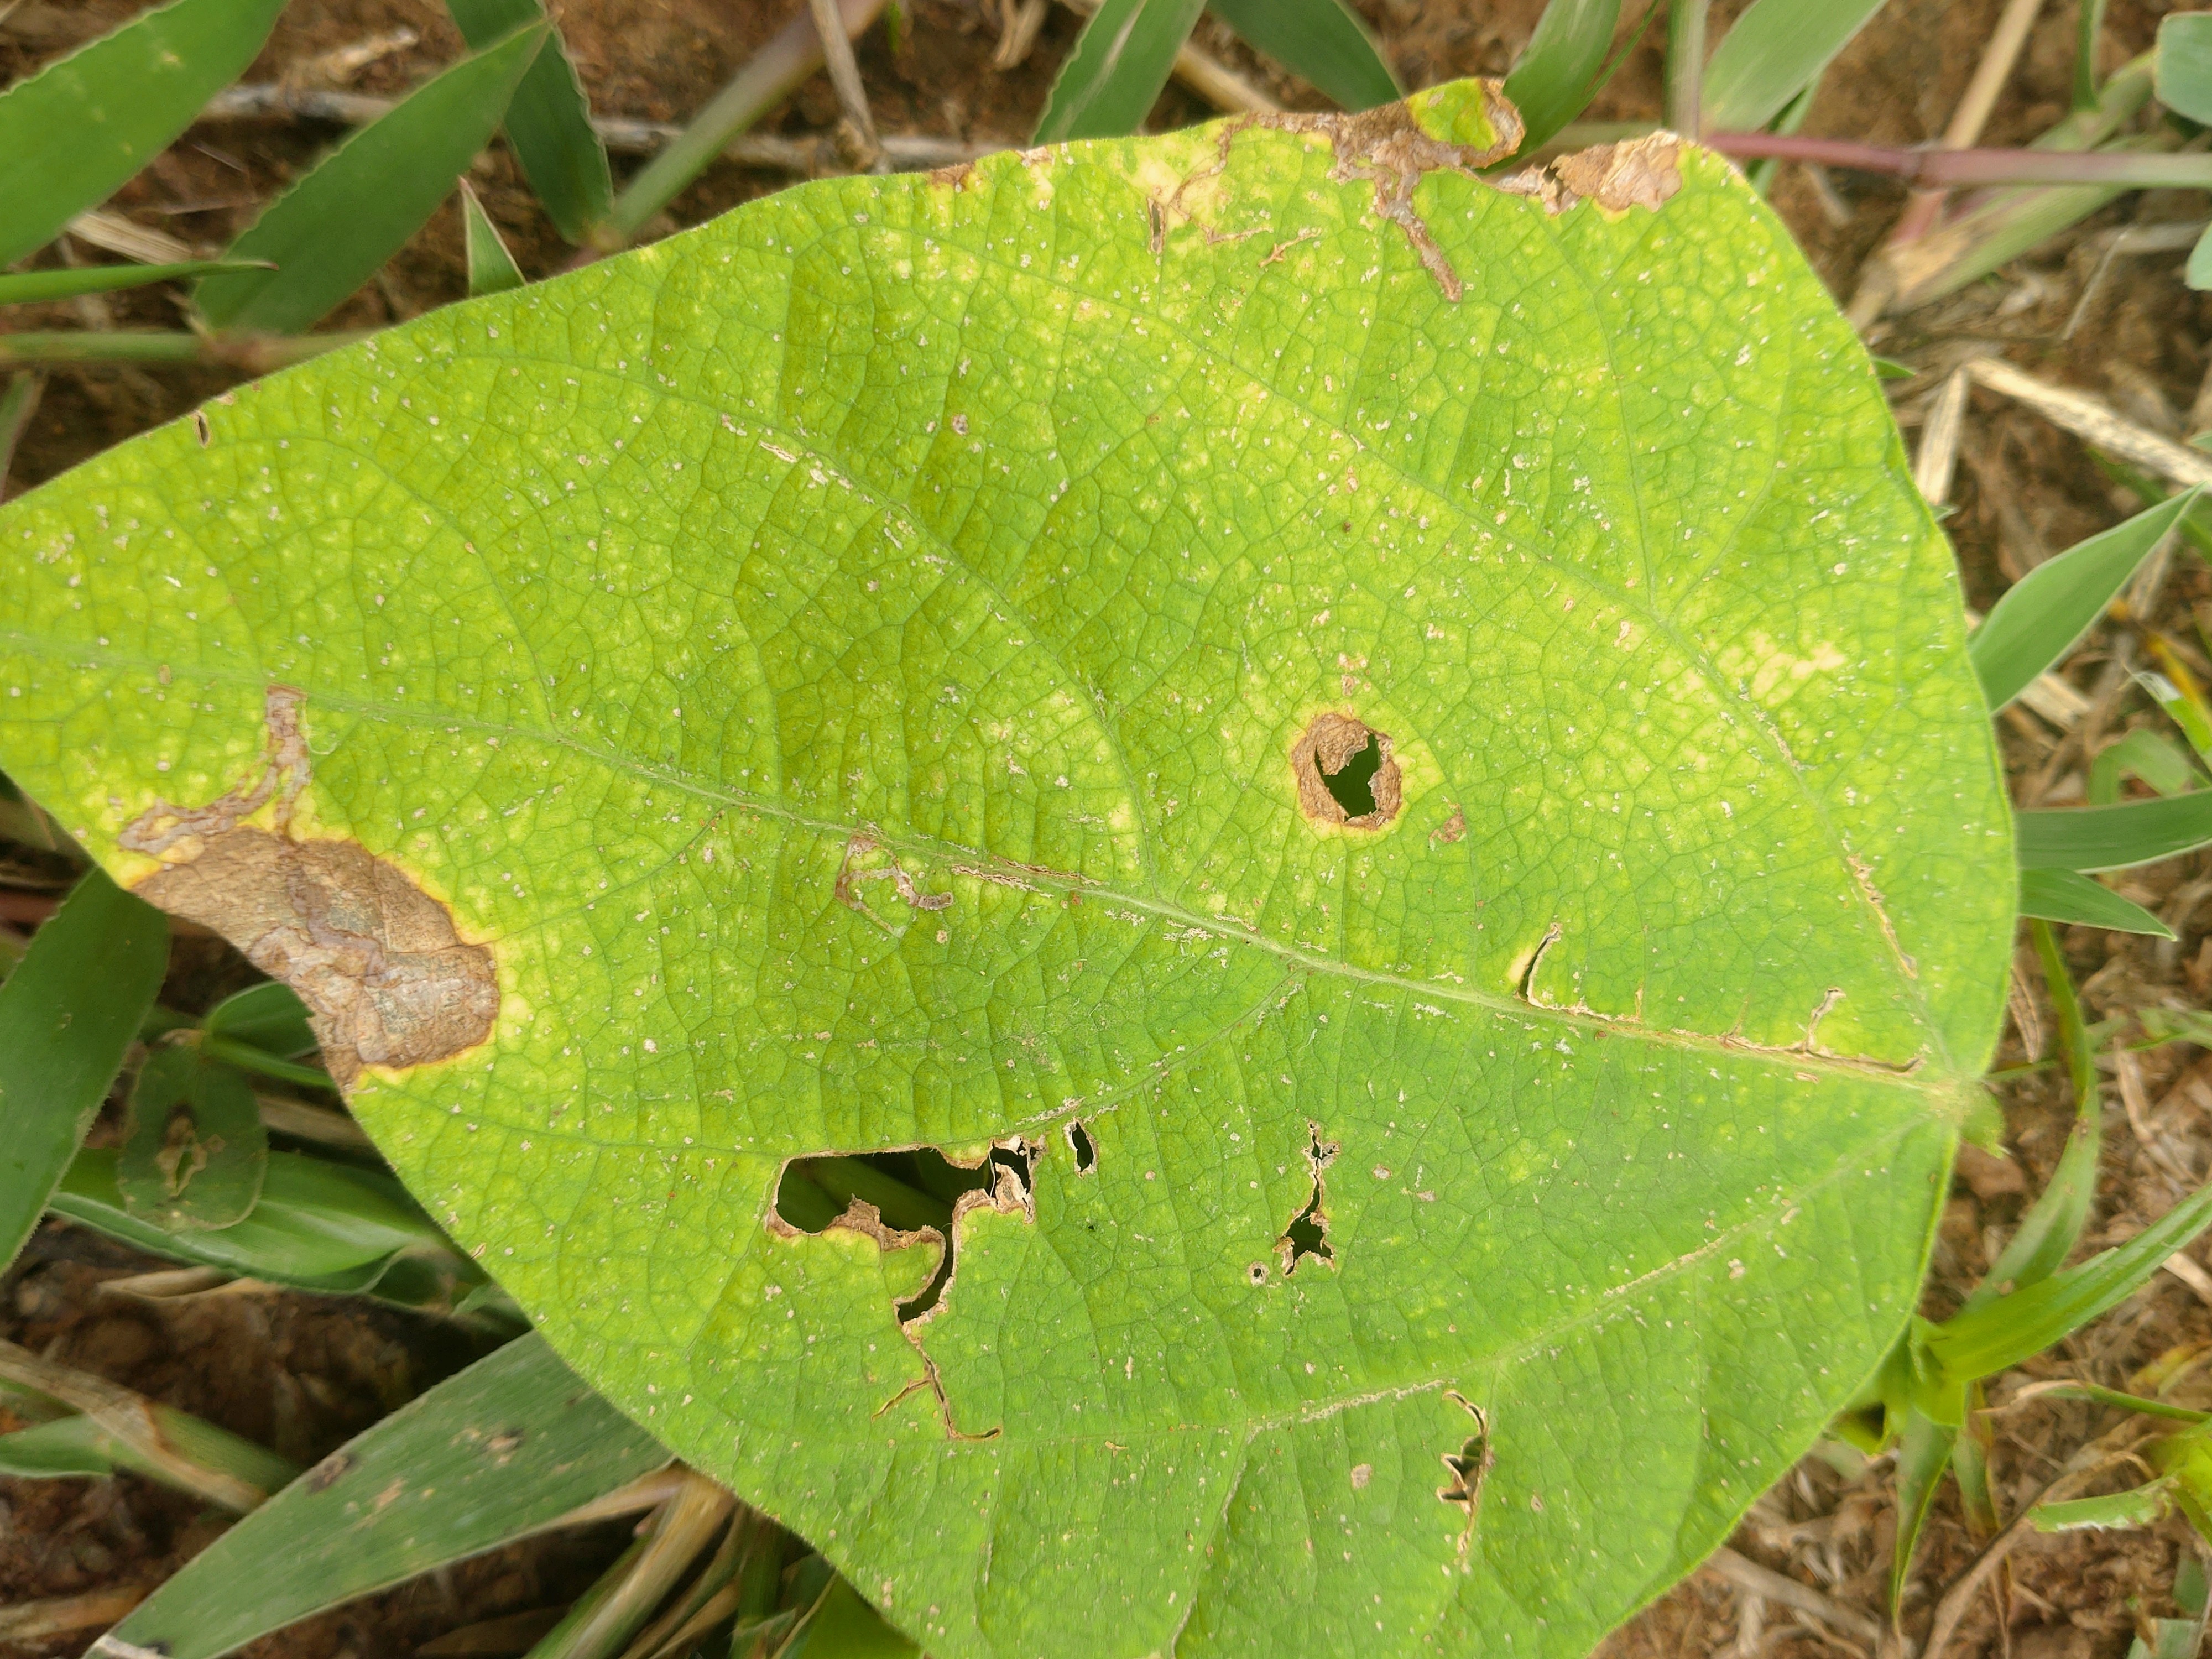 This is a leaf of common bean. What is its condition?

rust
